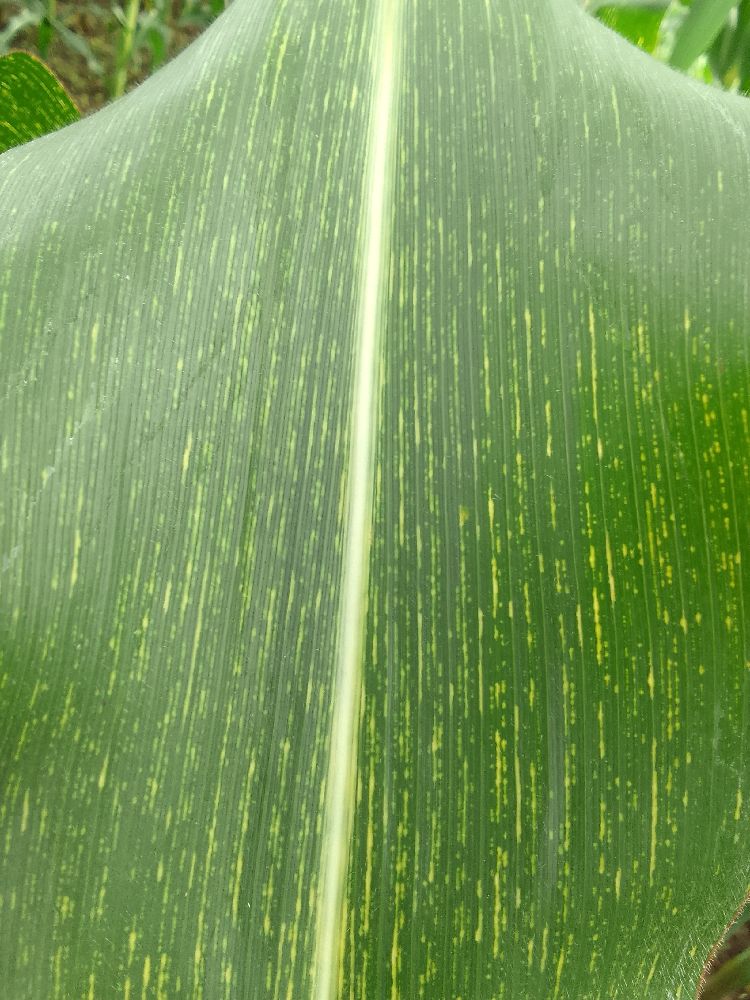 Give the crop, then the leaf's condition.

maize, maize streak virus
